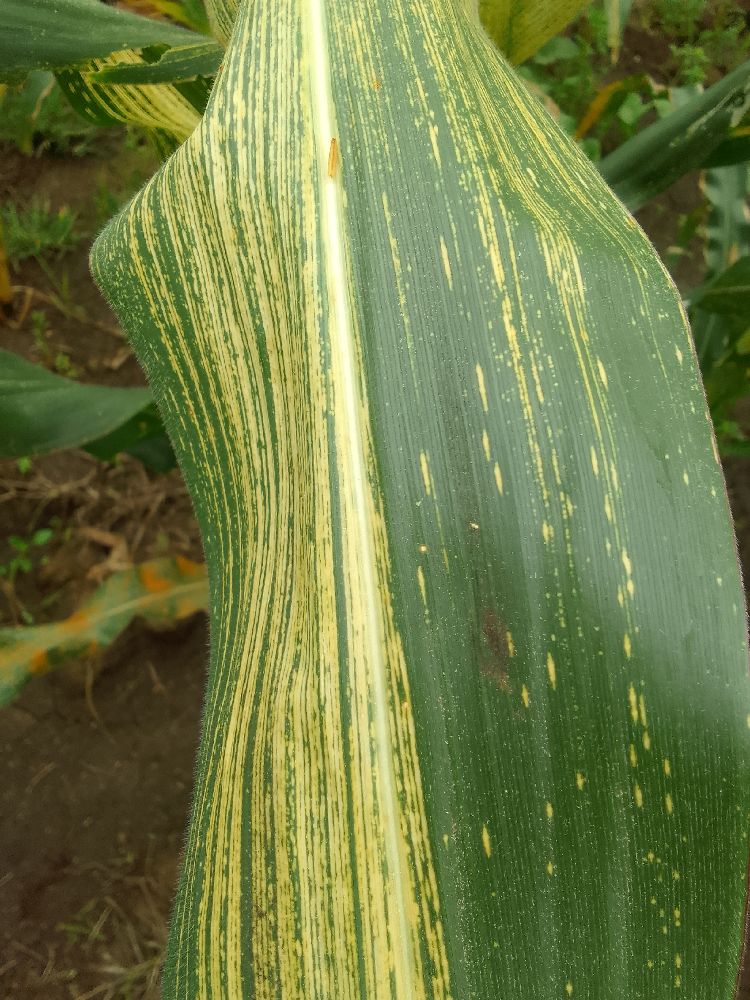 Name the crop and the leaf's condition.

maize, maize streak virus
